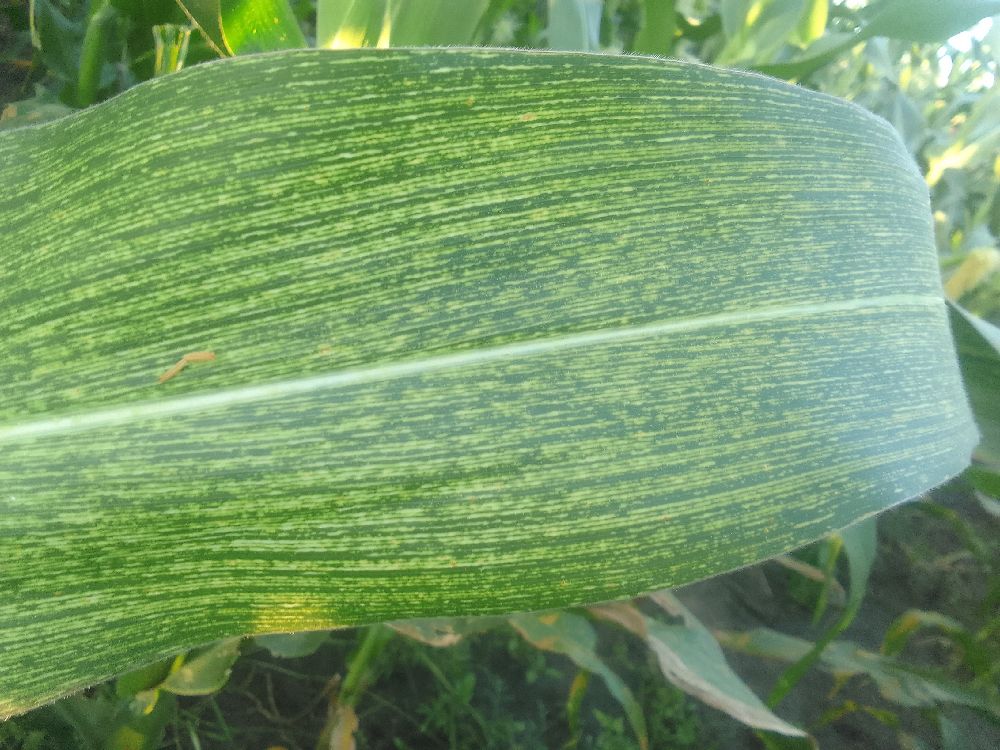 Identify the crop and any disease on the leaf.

maize, maize streak virus
